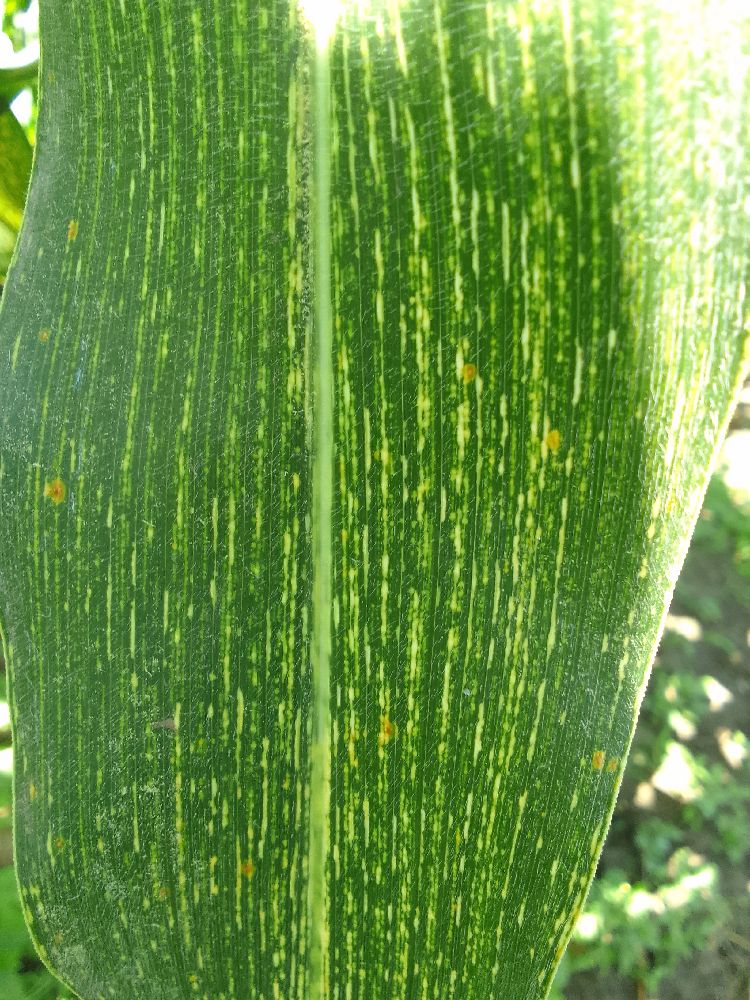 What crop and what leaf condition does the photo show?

maize, maize streak virus
